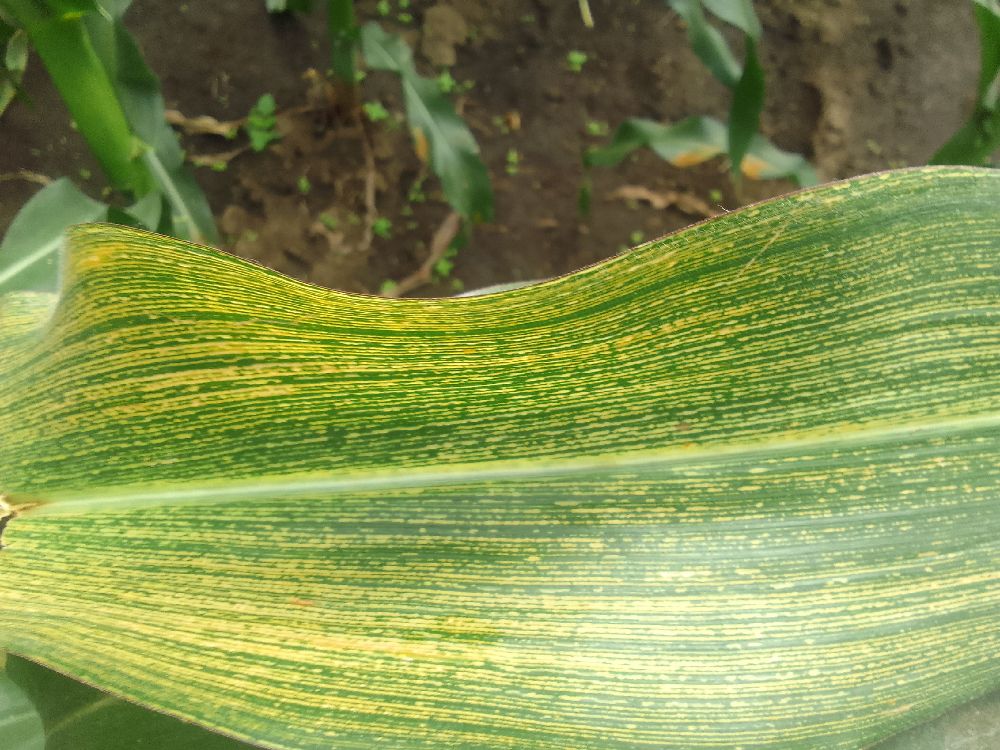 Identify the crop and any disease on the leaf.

maize, maize streak virus
